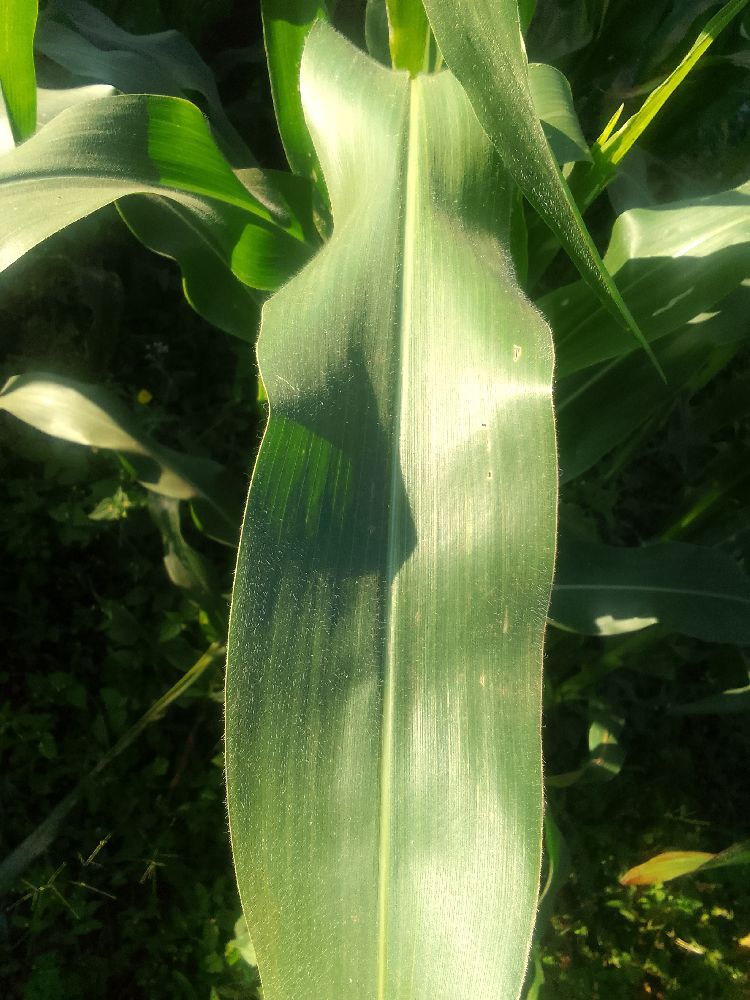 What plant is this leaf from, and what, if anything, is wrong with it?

maize, healthy
